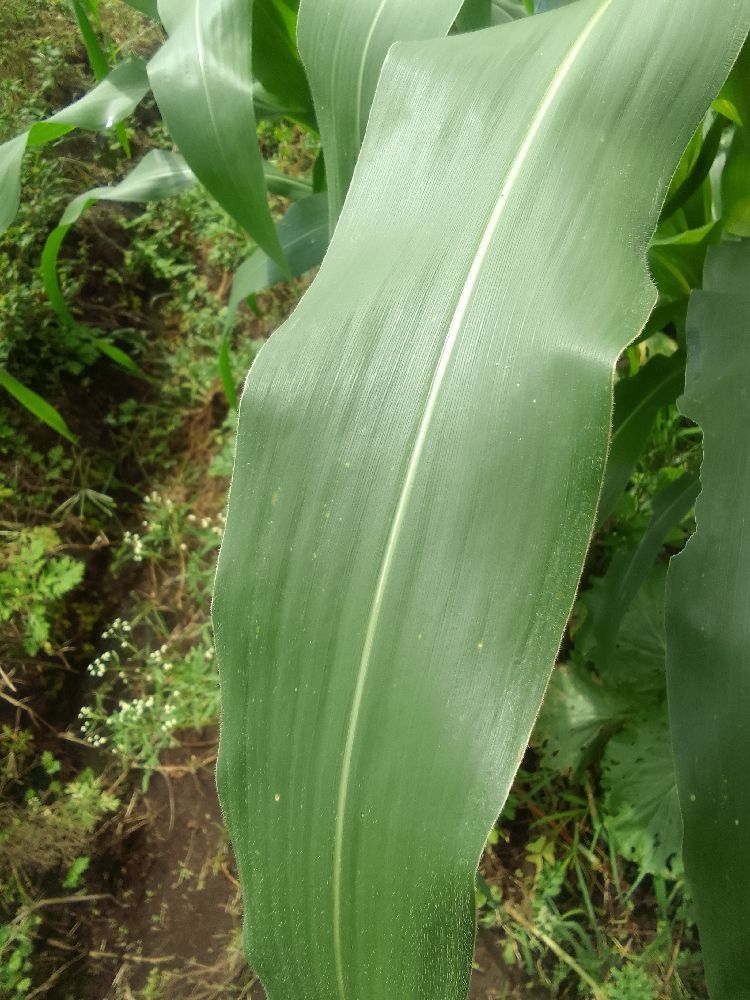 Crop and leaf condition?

maize, healthy
